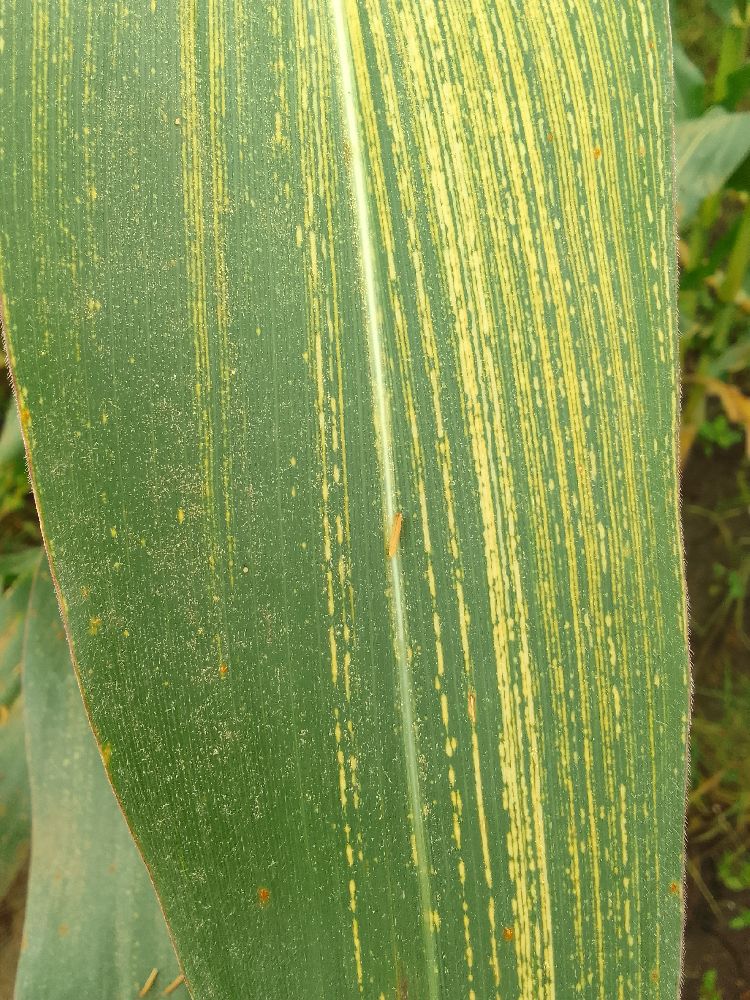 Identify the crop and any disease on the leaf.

maize, maize streak virus
